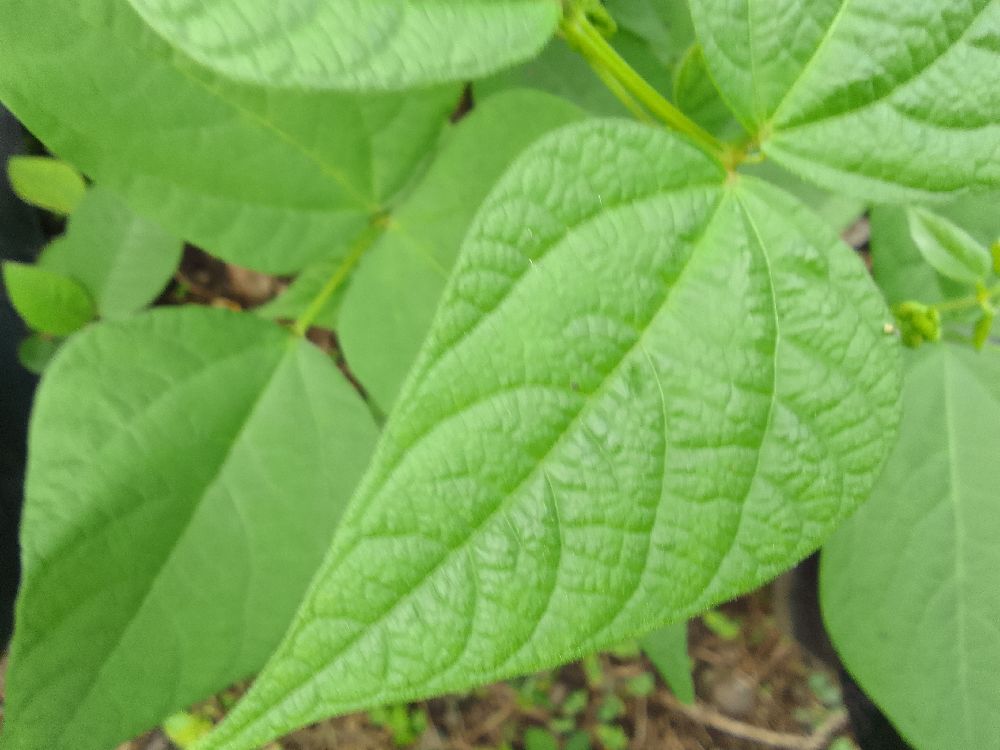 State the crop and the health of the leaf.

common bean, healthy
